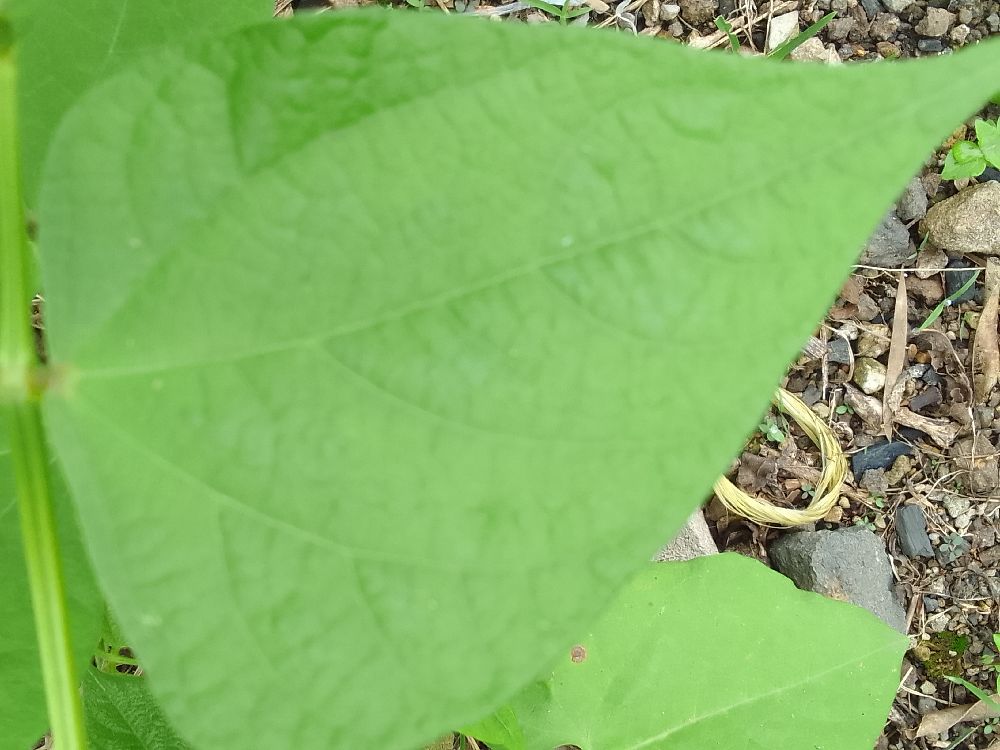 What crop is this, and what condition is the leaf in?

common bean, healthy
